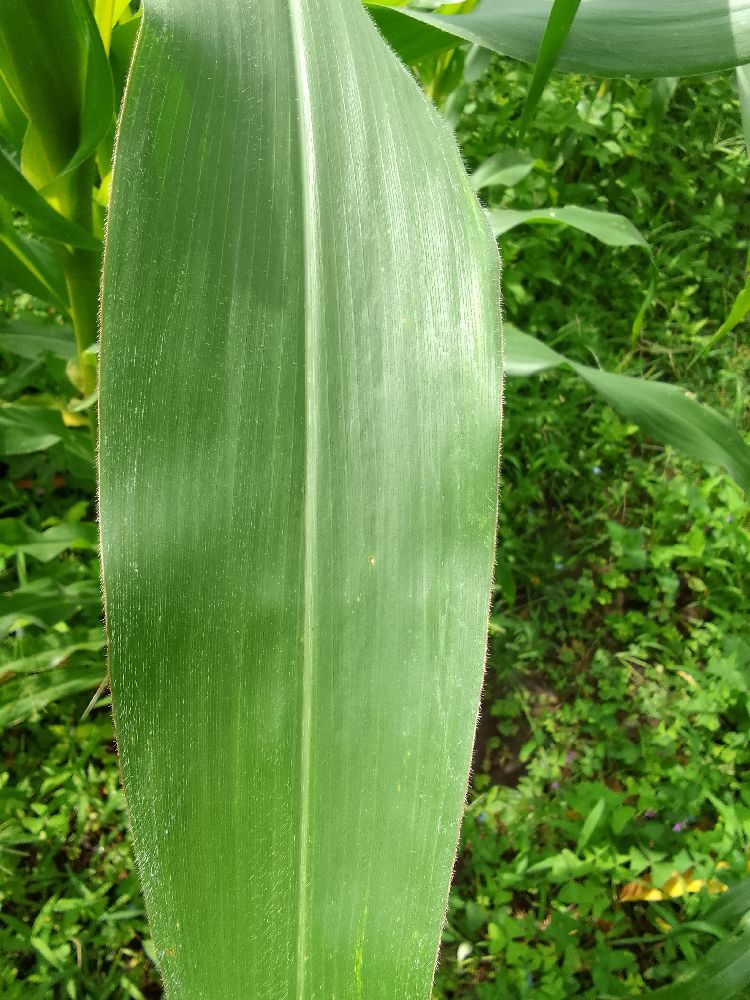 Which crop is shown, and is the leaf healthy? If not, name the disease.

maize, healthy
